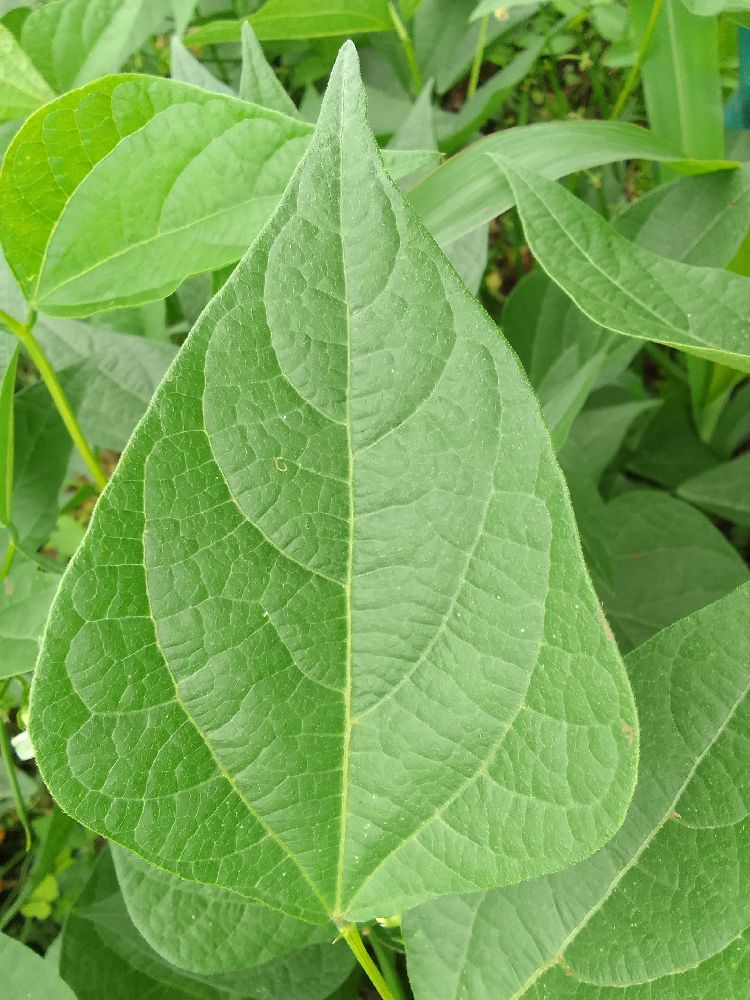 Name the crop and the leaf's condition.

common bean, healthy
